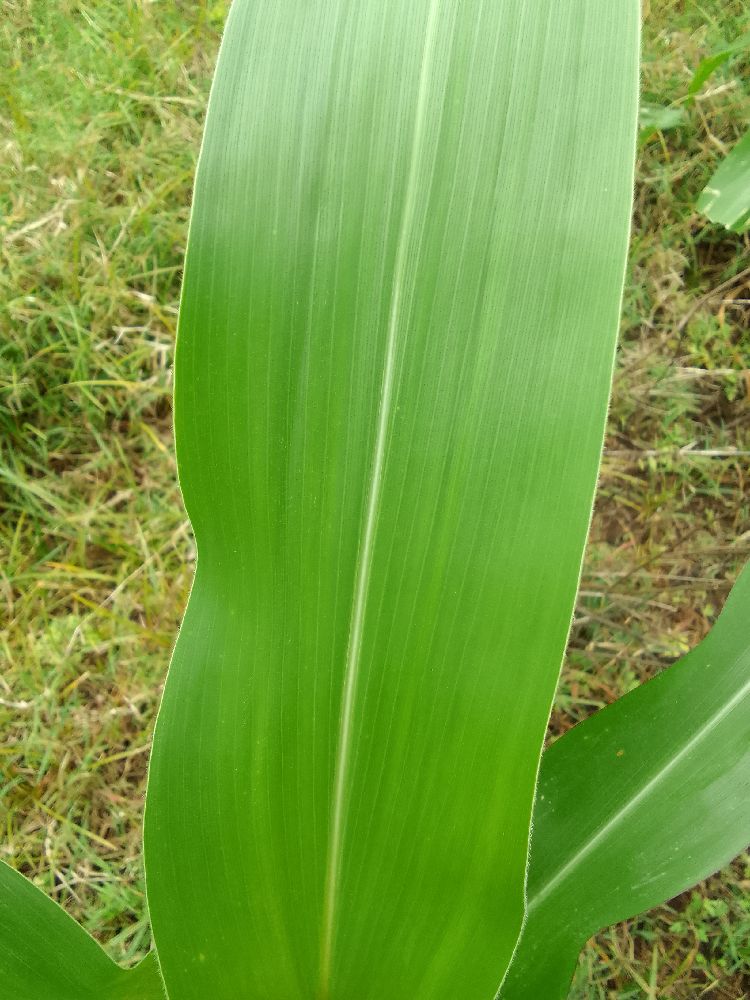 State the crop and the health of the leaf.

maize, healthy
